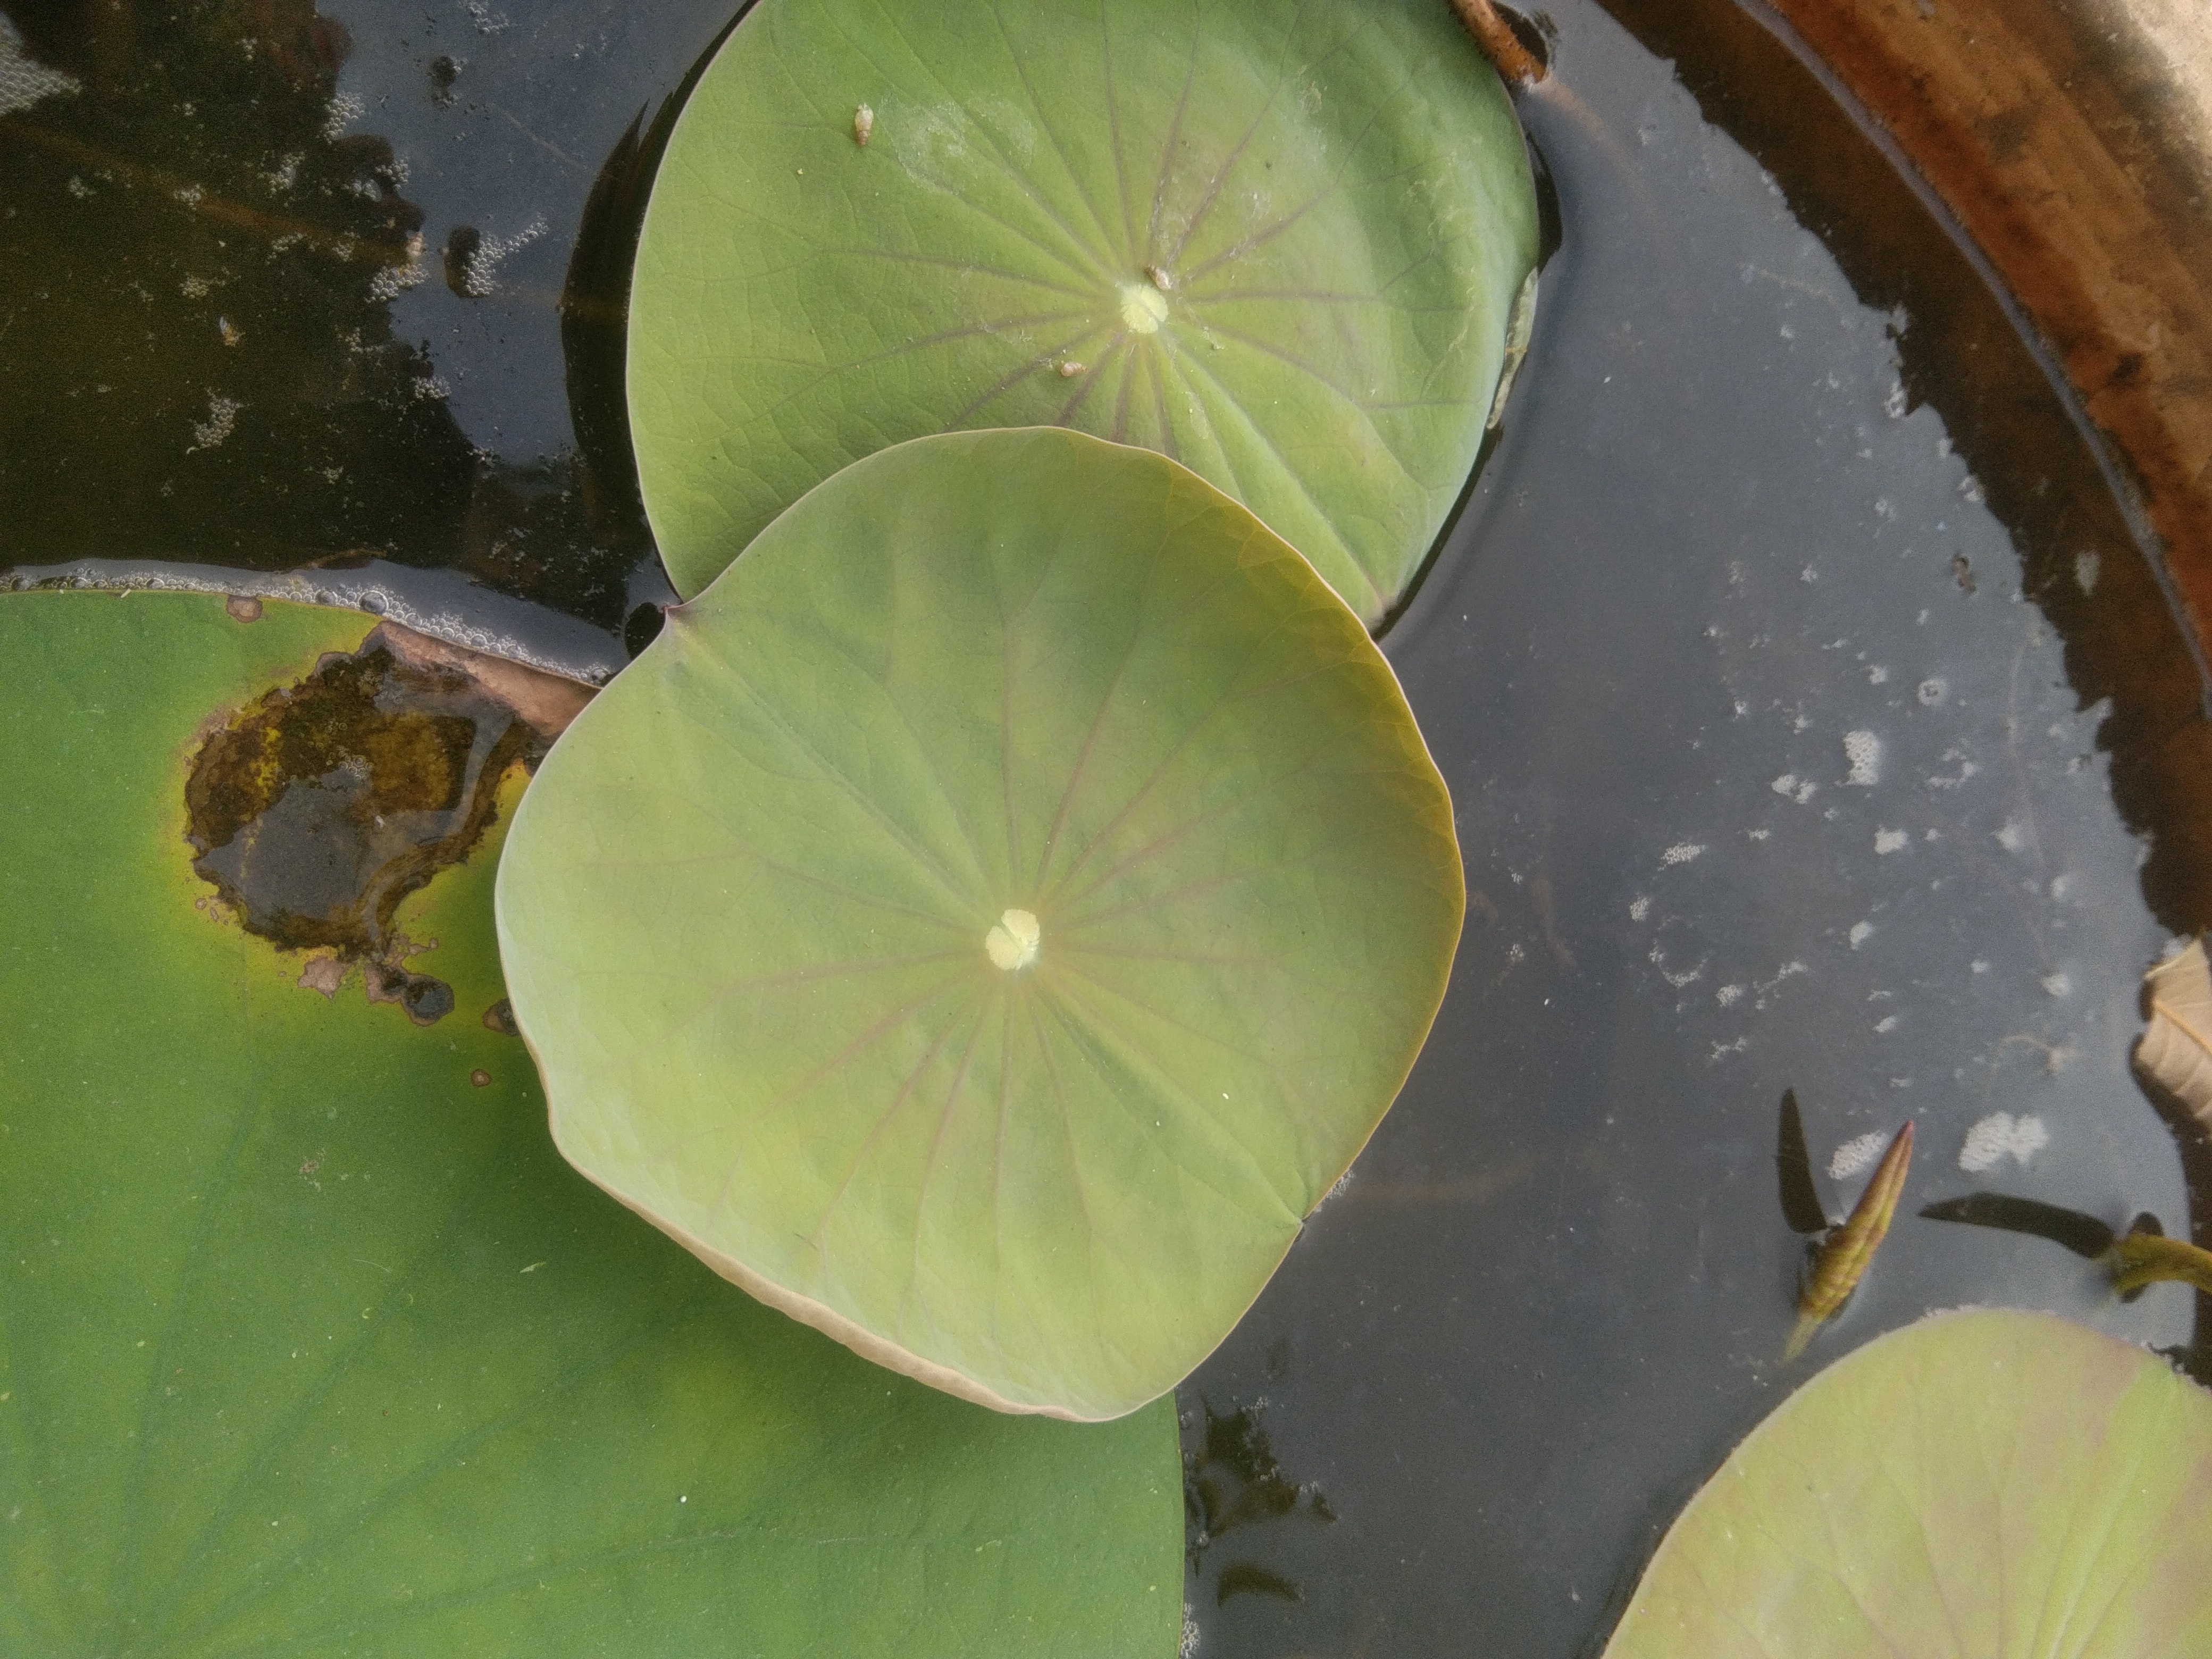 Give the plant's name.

lotus
